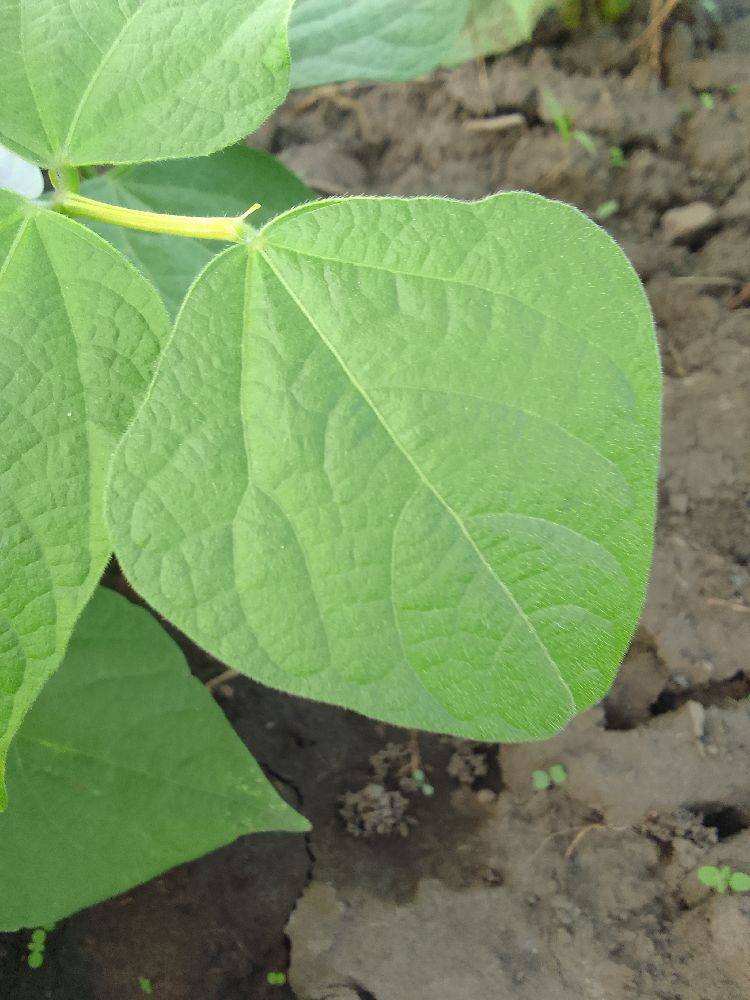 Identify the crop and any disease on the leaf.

common bean, healthy
